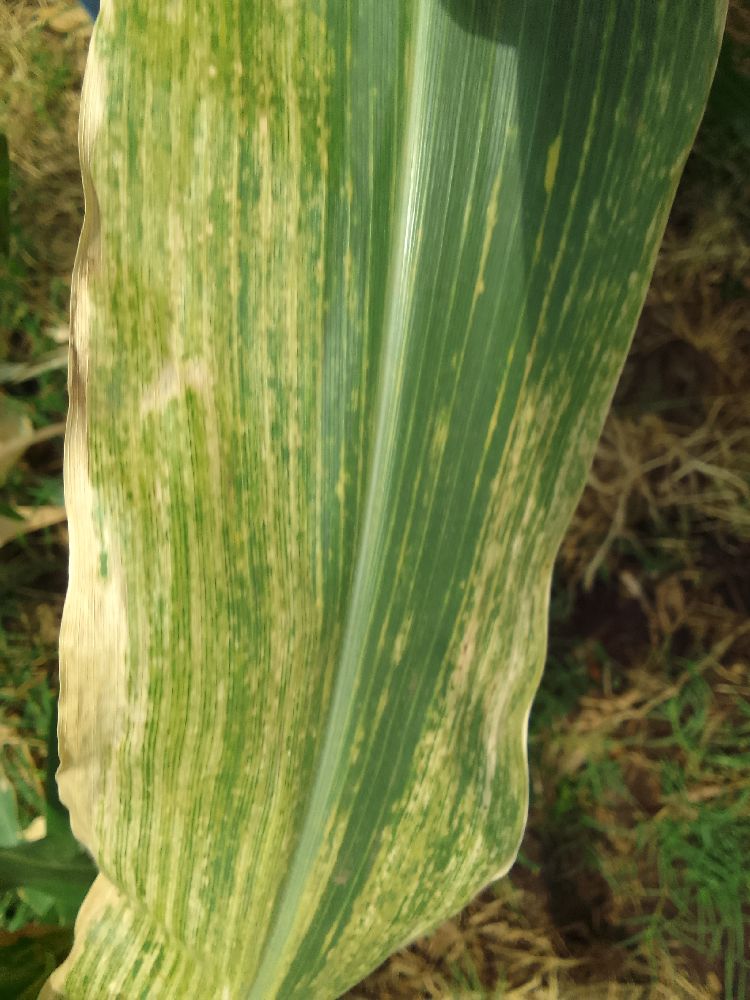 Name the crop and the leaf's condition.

maize, maize lethal necrosis
